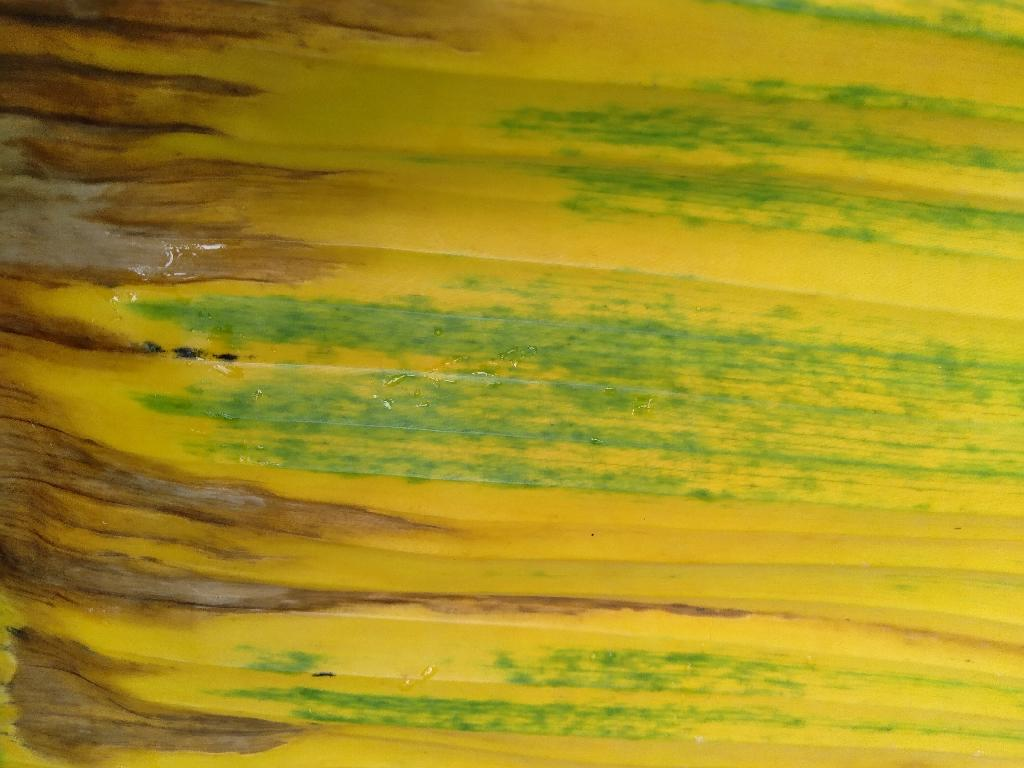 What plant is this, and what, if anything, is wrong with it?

banana, fusarium wilt race 1
